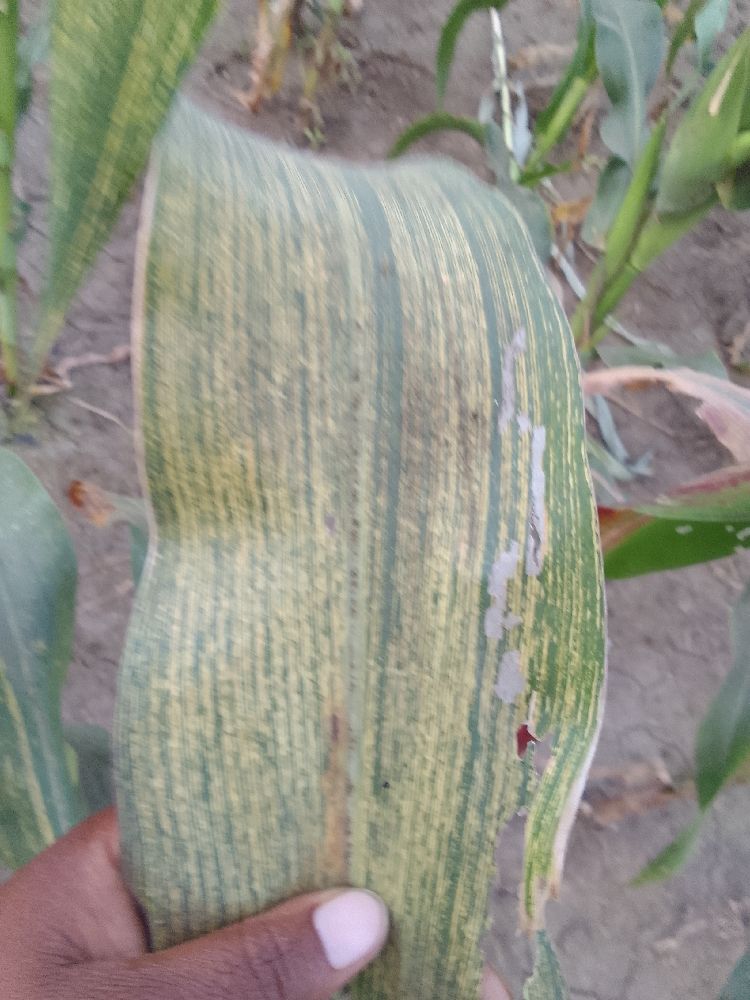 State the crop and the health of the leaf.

maize, maize streak virus
